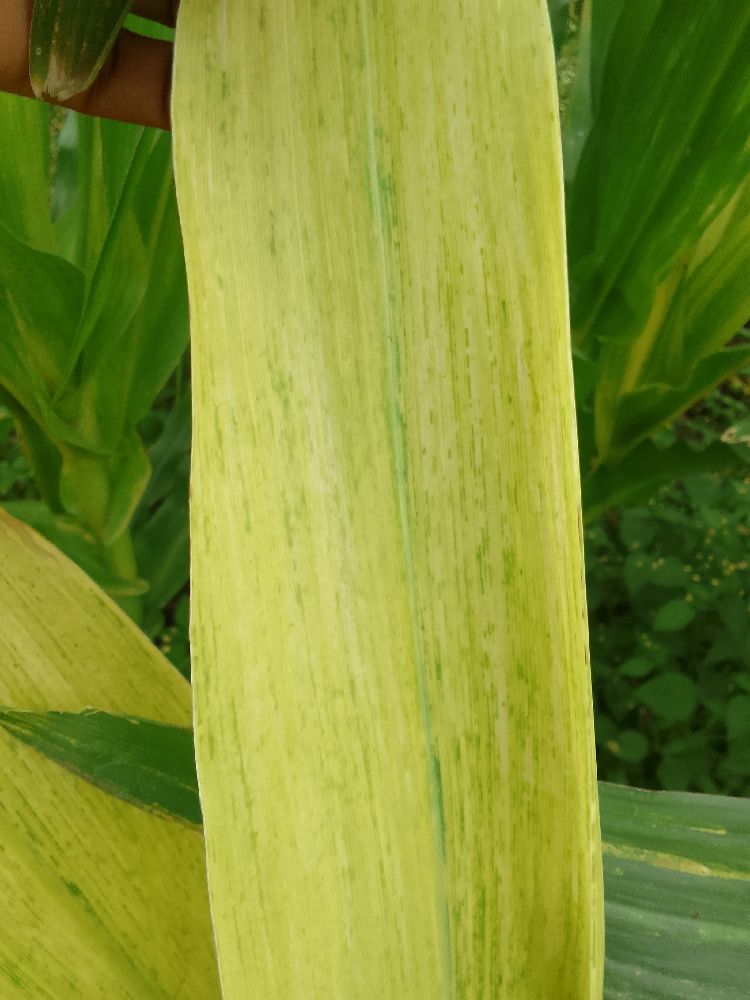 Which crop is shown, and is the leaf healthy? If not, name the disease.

maize, maize lethal necrosis
